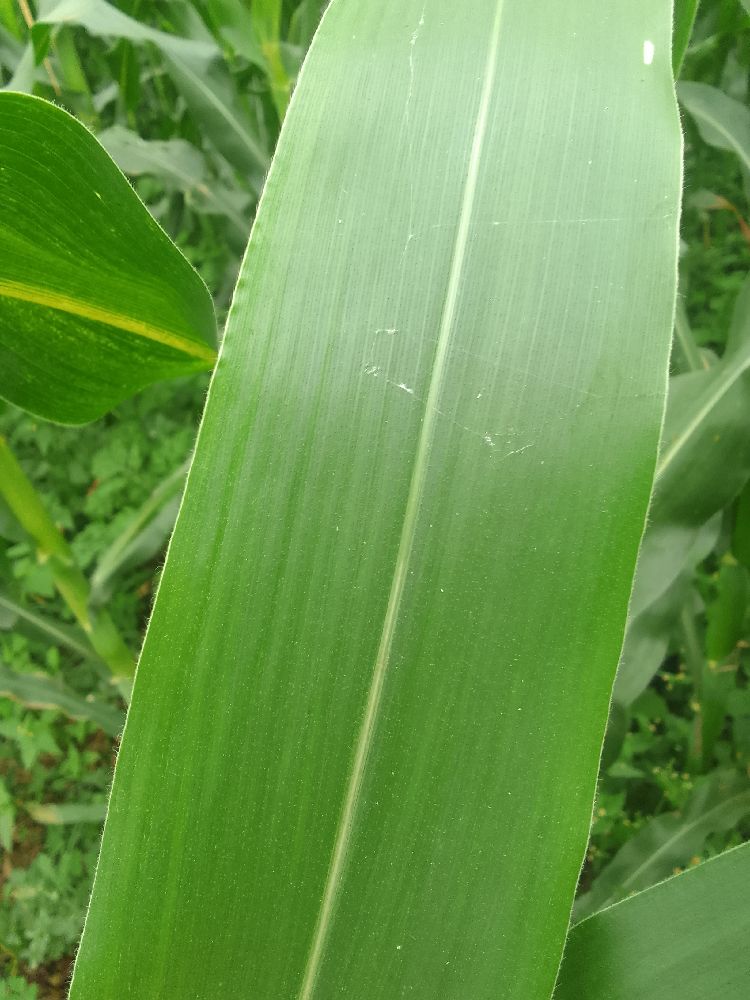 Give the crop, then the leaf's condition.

maize, healthy
